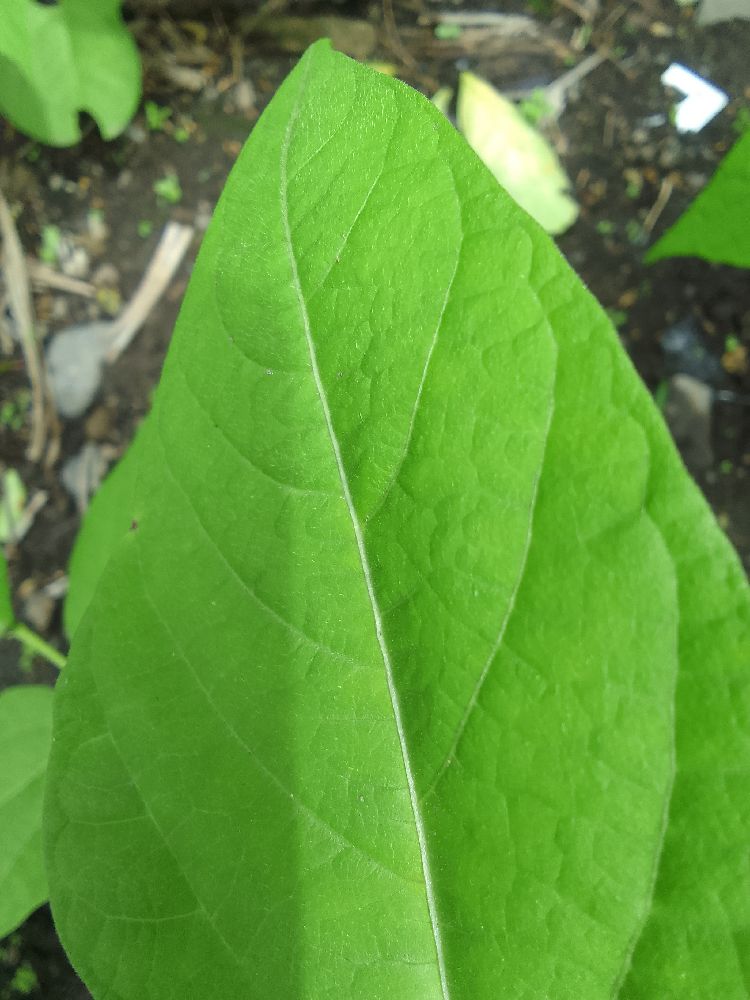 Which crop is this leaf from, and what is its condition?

common bean, healthy
